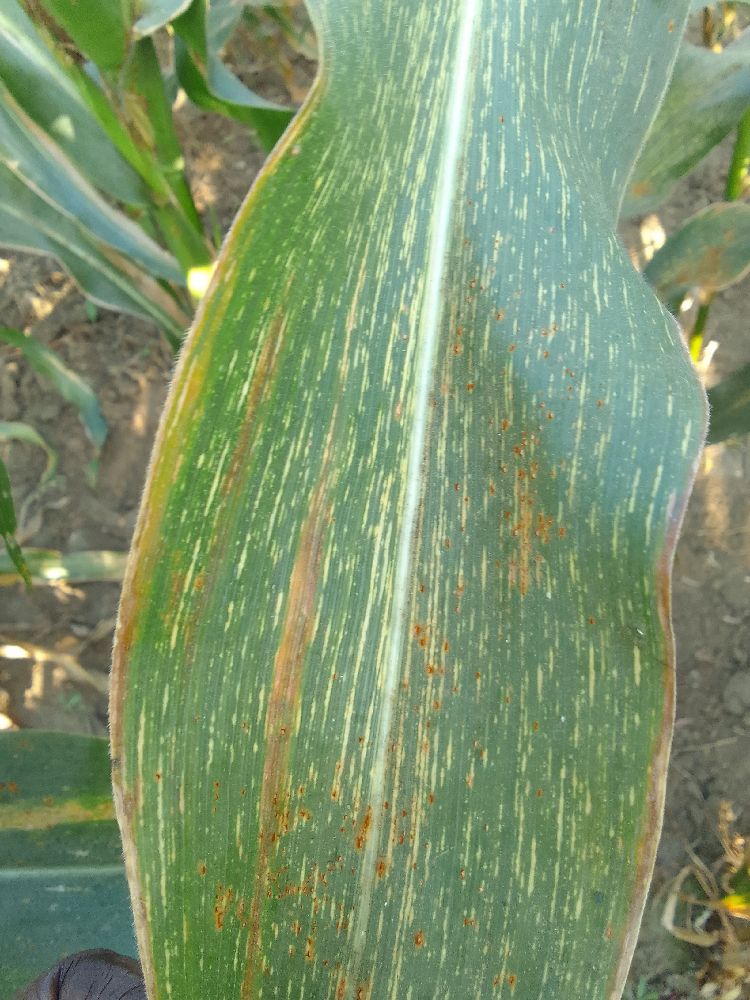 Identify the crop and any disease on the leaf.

maize, maize streak virus
